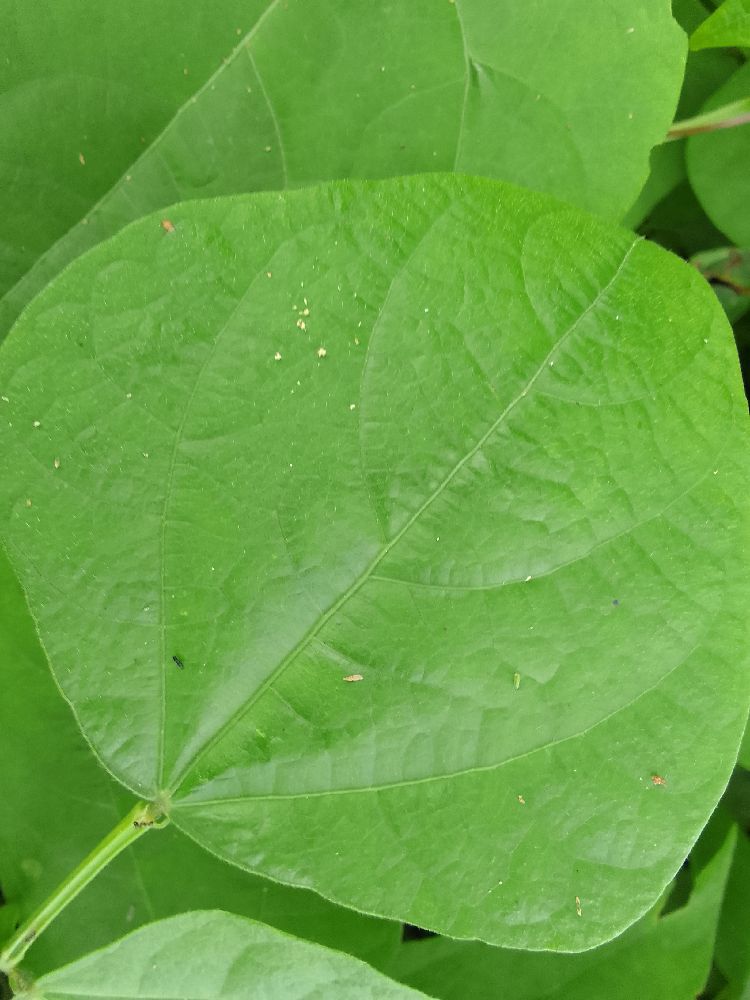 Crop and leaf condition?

common bean, healthy
